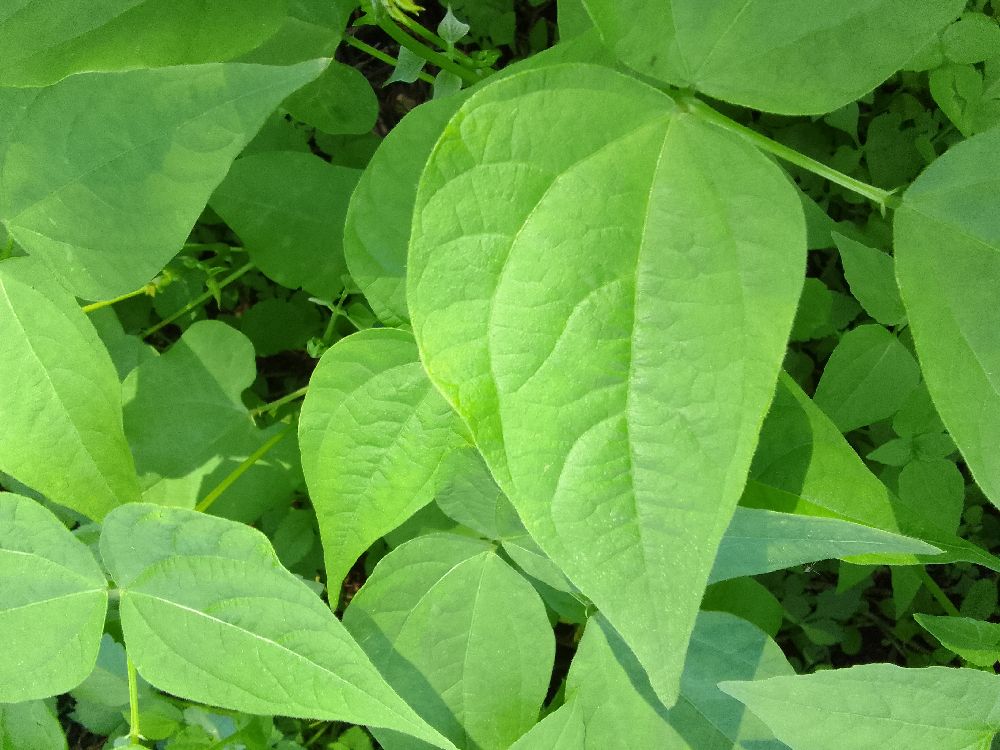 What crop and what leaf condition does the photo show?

common bean, healthy
